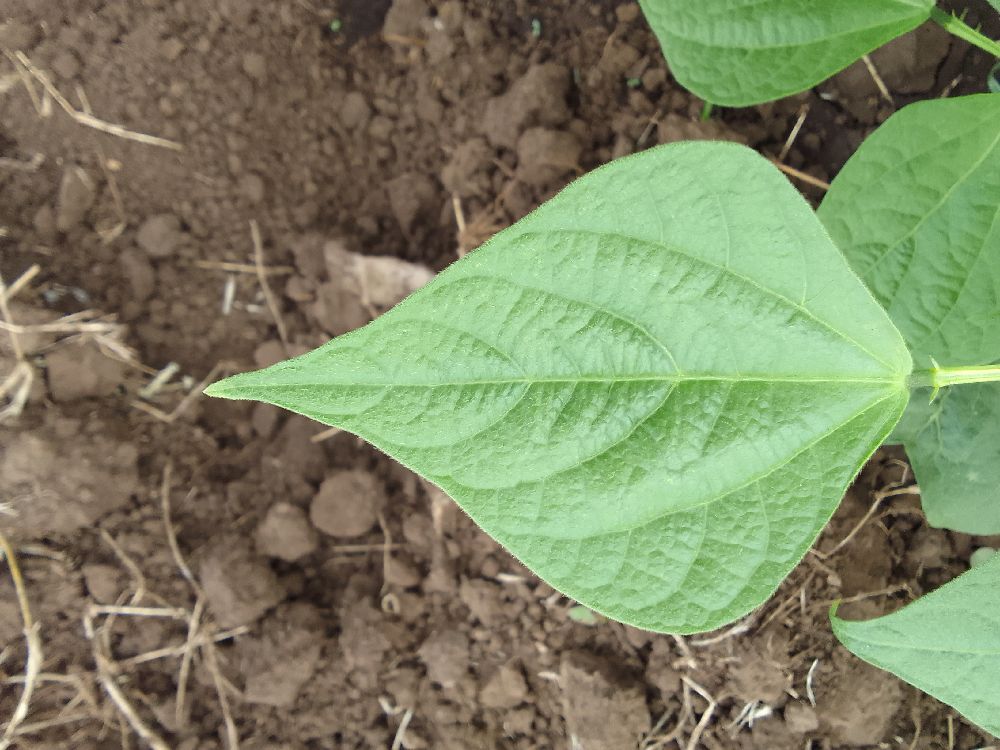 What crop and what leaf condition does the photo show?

common bean, healthy
